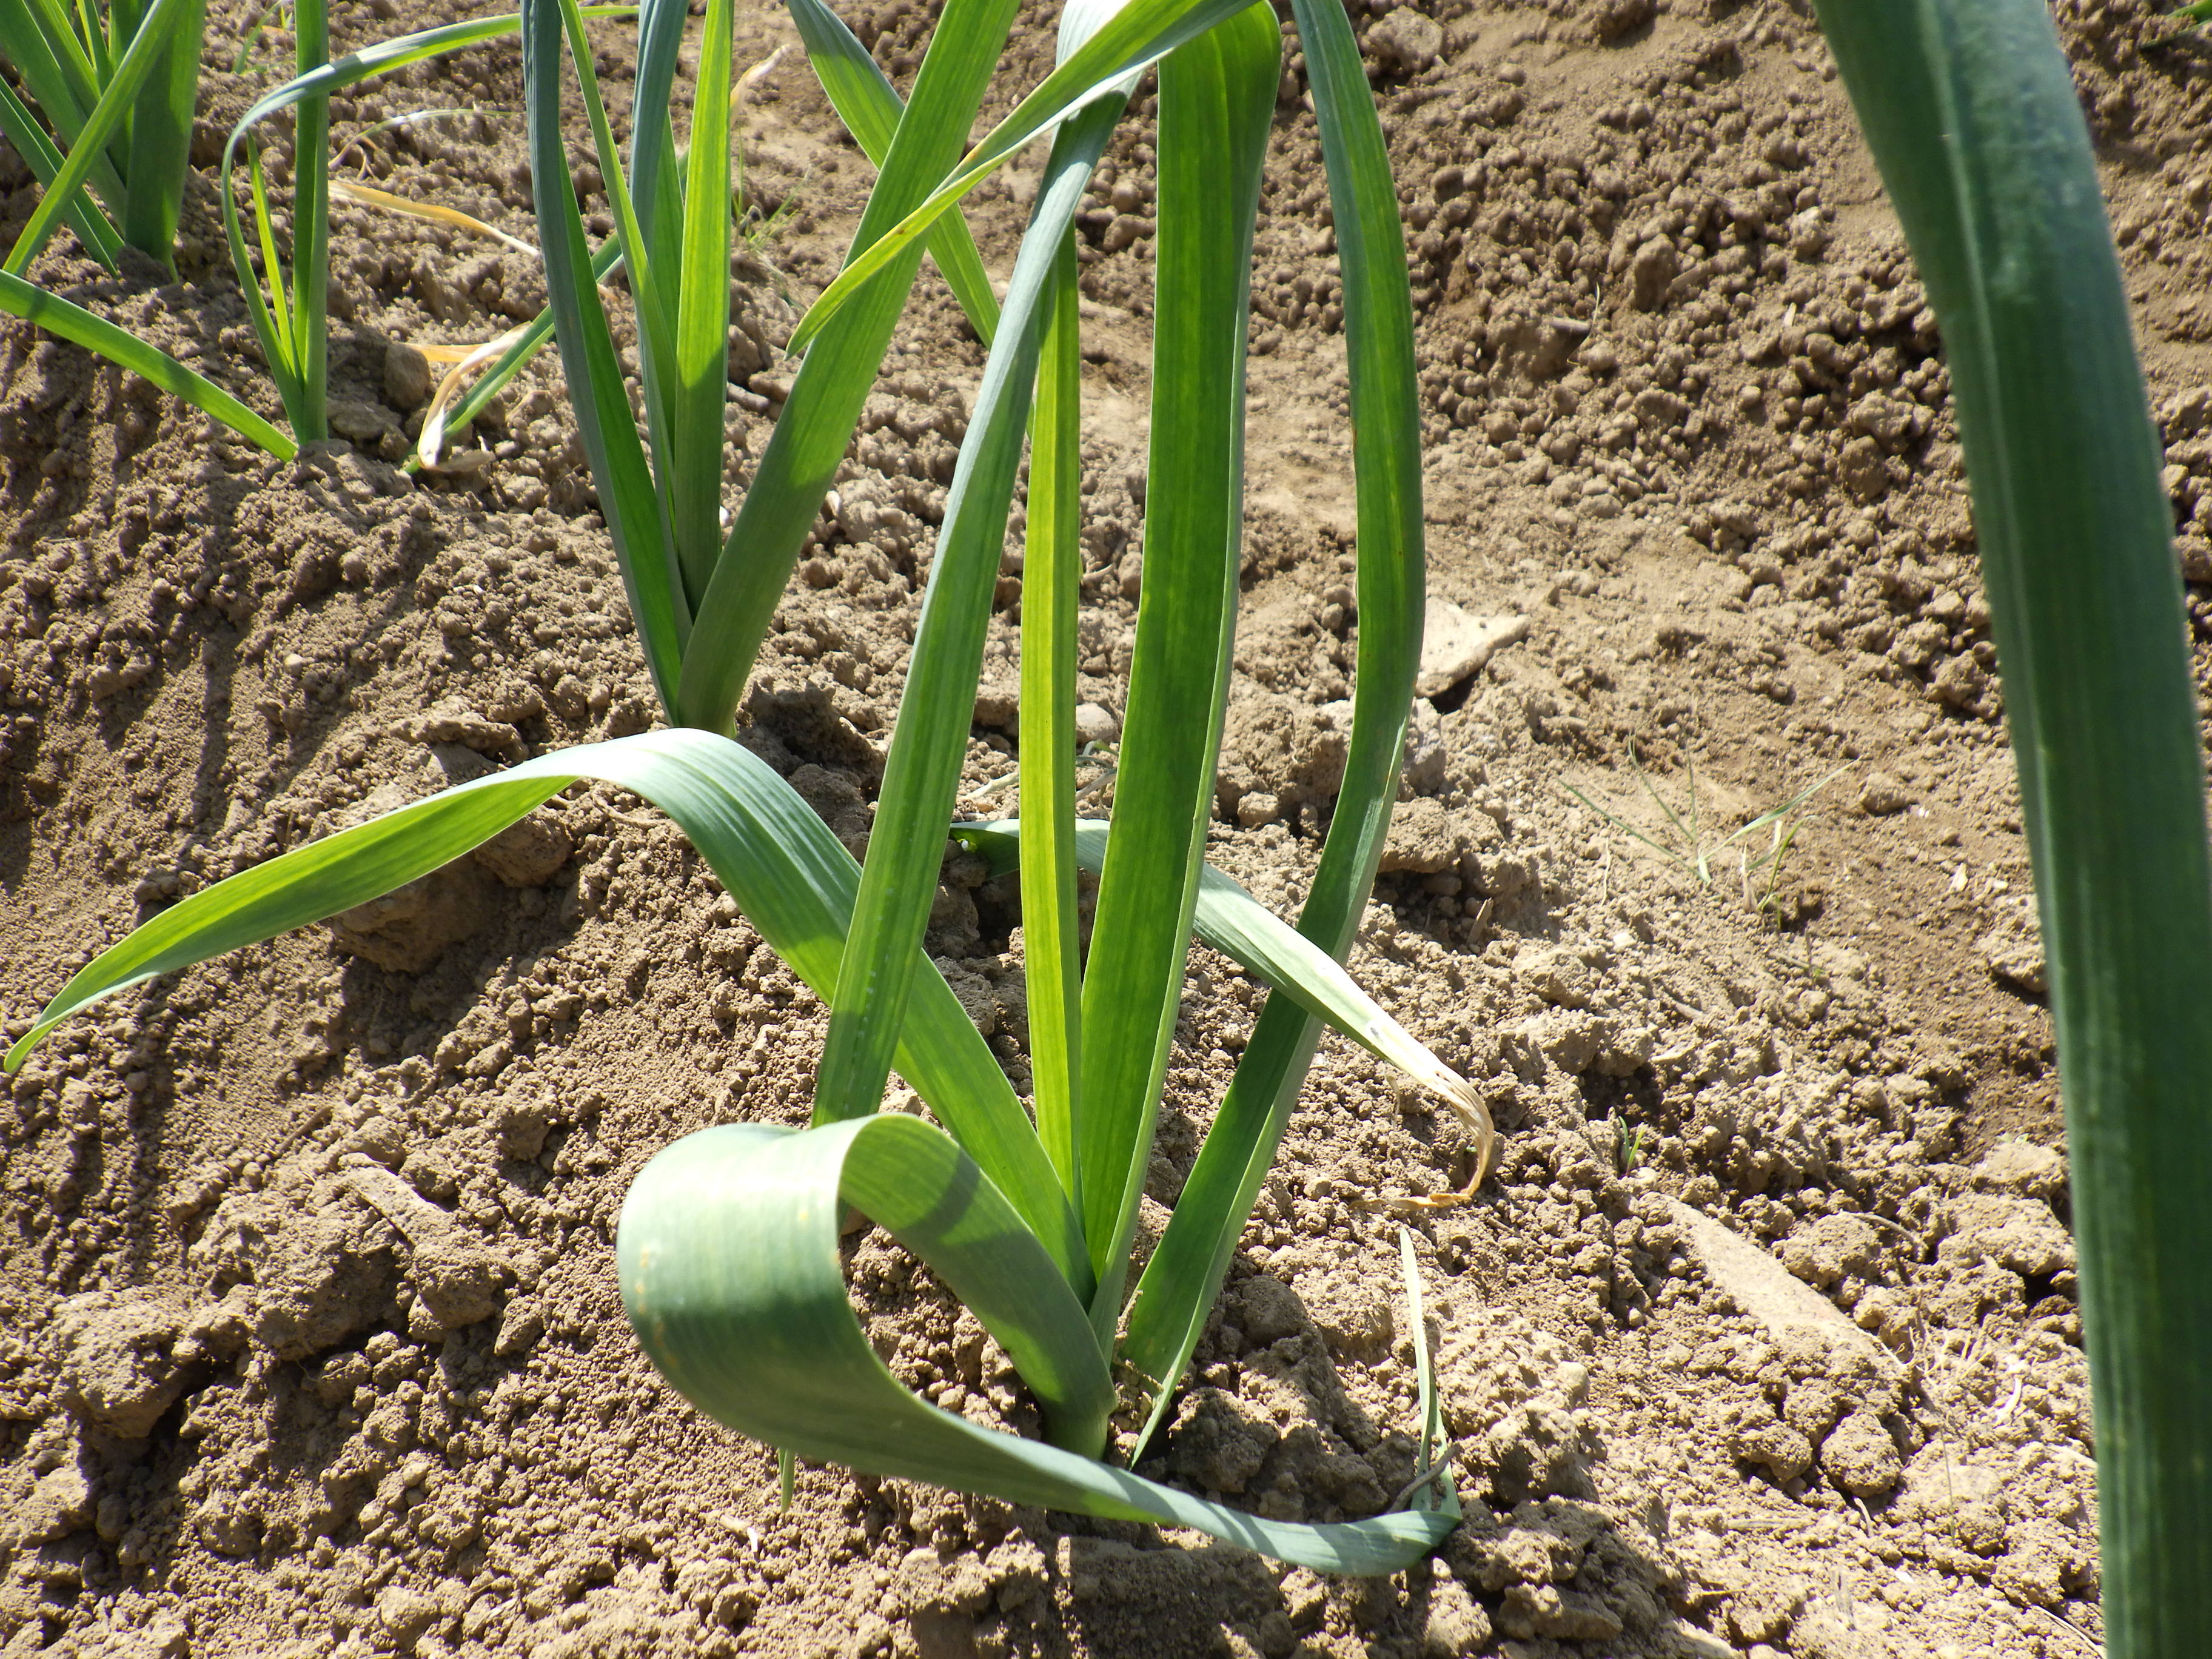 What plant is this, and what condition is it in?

garlic, healthy
